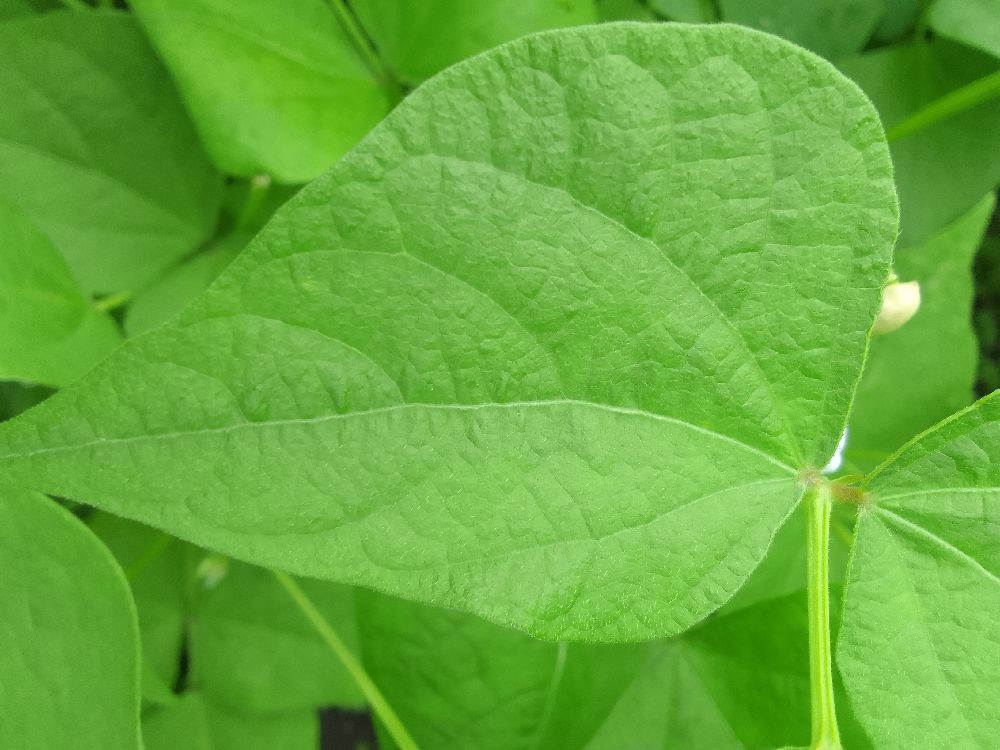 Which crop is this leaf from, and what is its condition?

common bean, healthy
